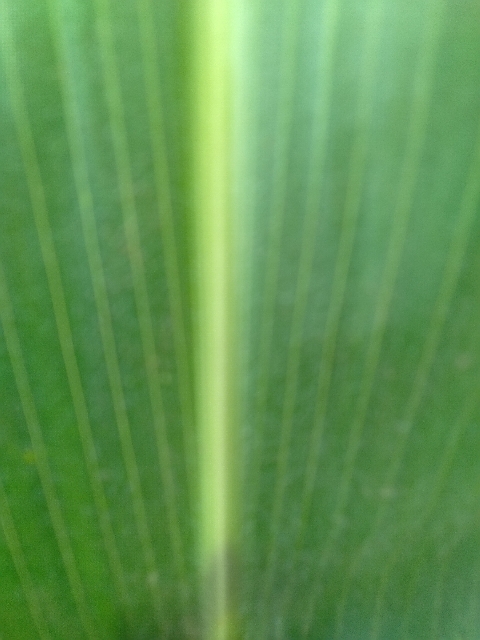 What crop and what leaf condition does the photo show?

maize, healthy
